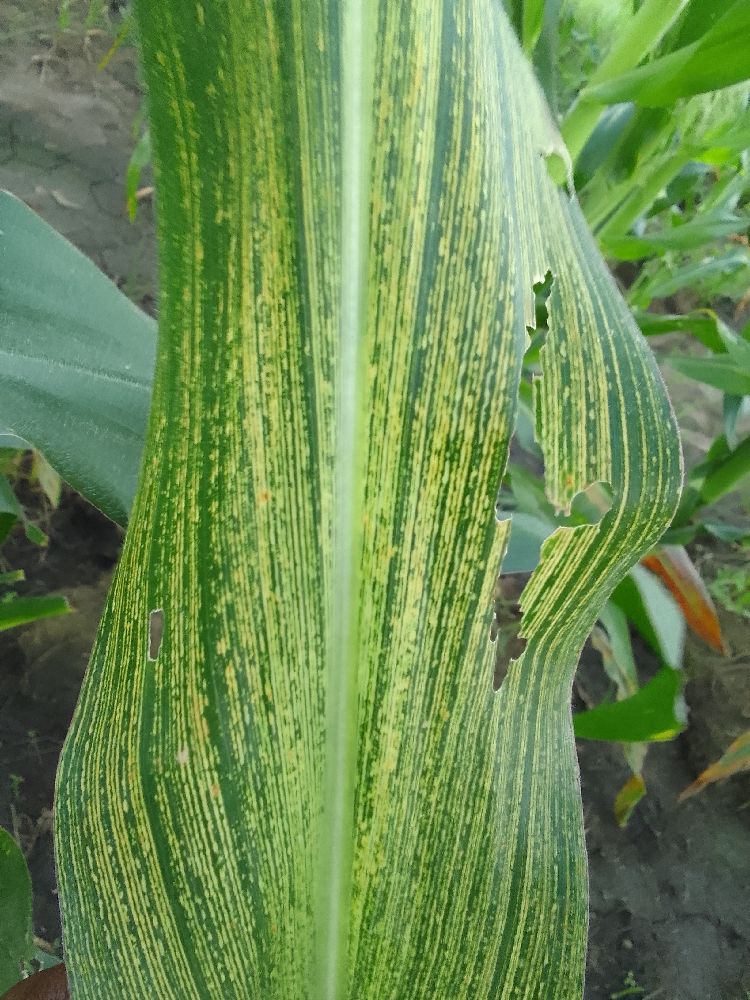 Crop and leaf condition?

maize, maize streak virus
